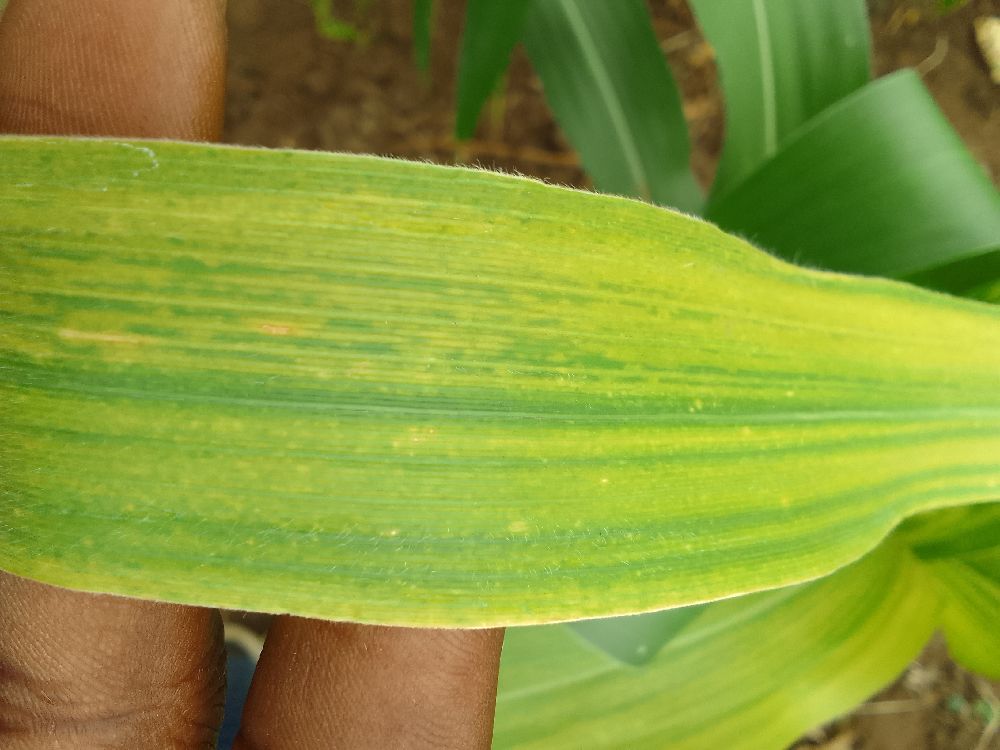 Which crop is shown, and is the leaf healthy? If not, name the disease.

maize, maize lethal necrosis
